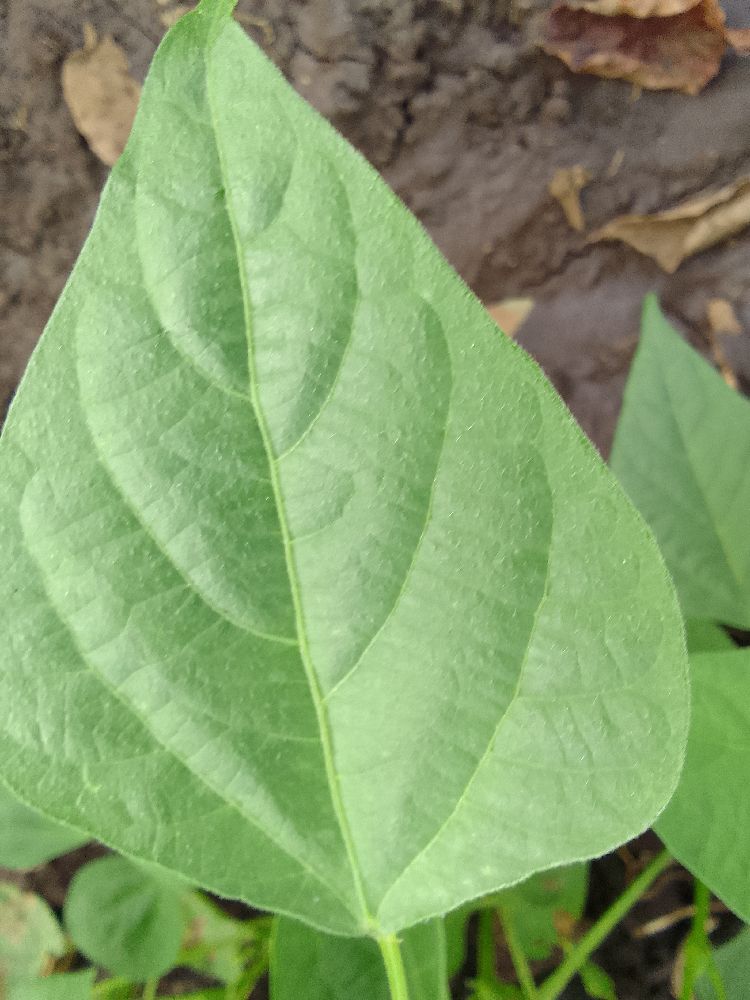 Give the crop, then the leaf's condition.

common bean, healthy
